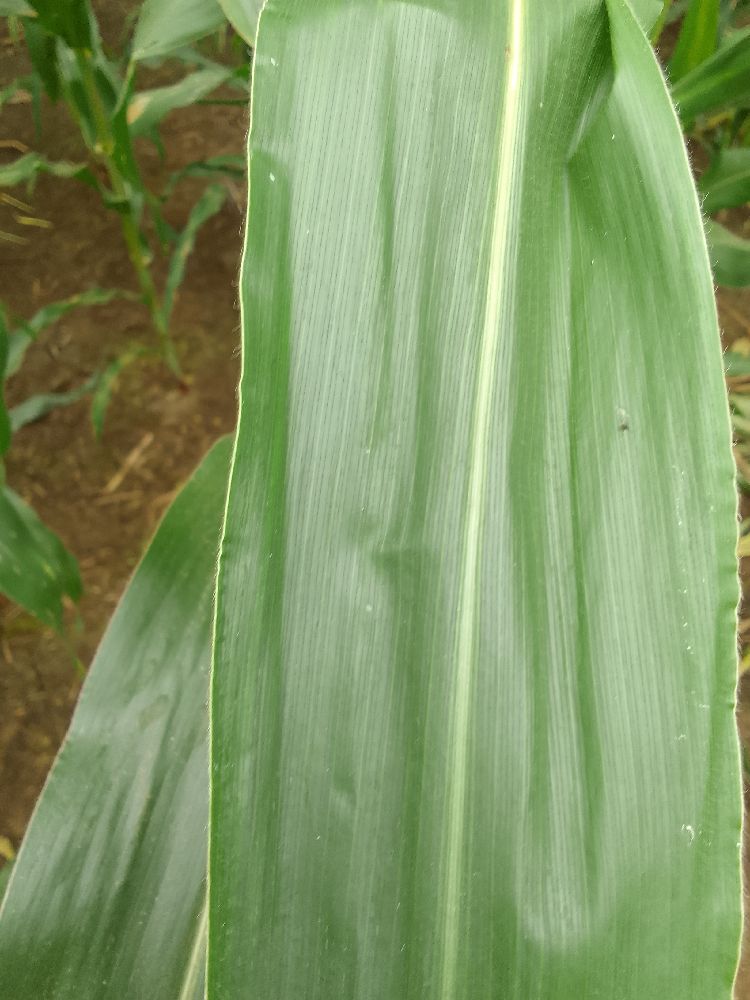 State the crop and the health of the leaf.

maize, healthy
